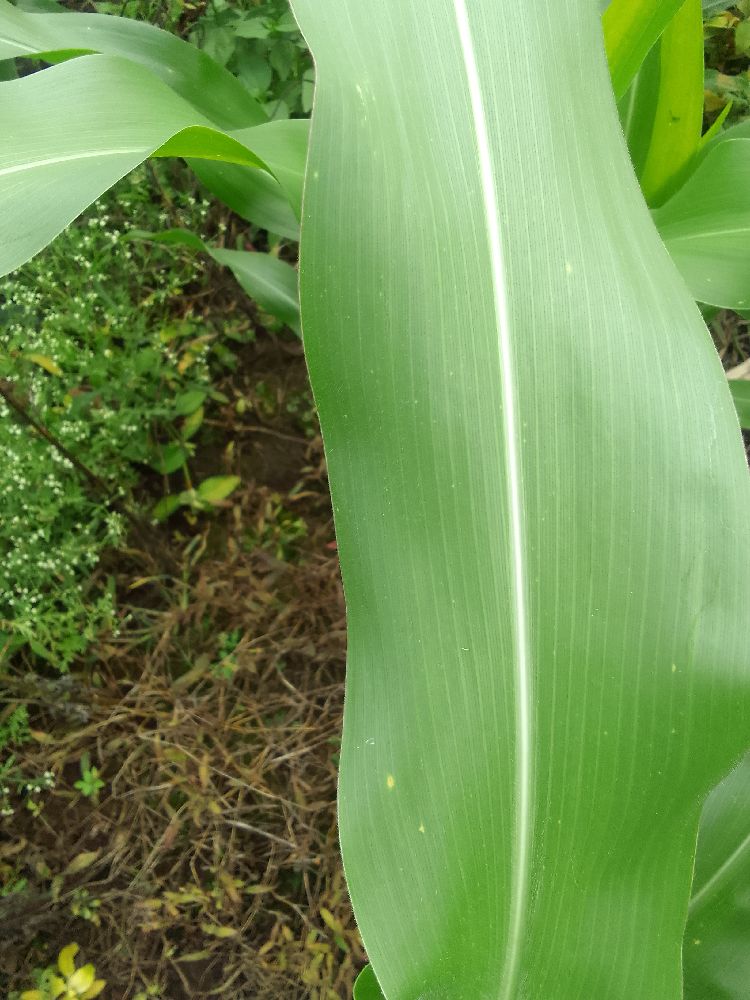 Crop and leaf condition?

maize, healthy
